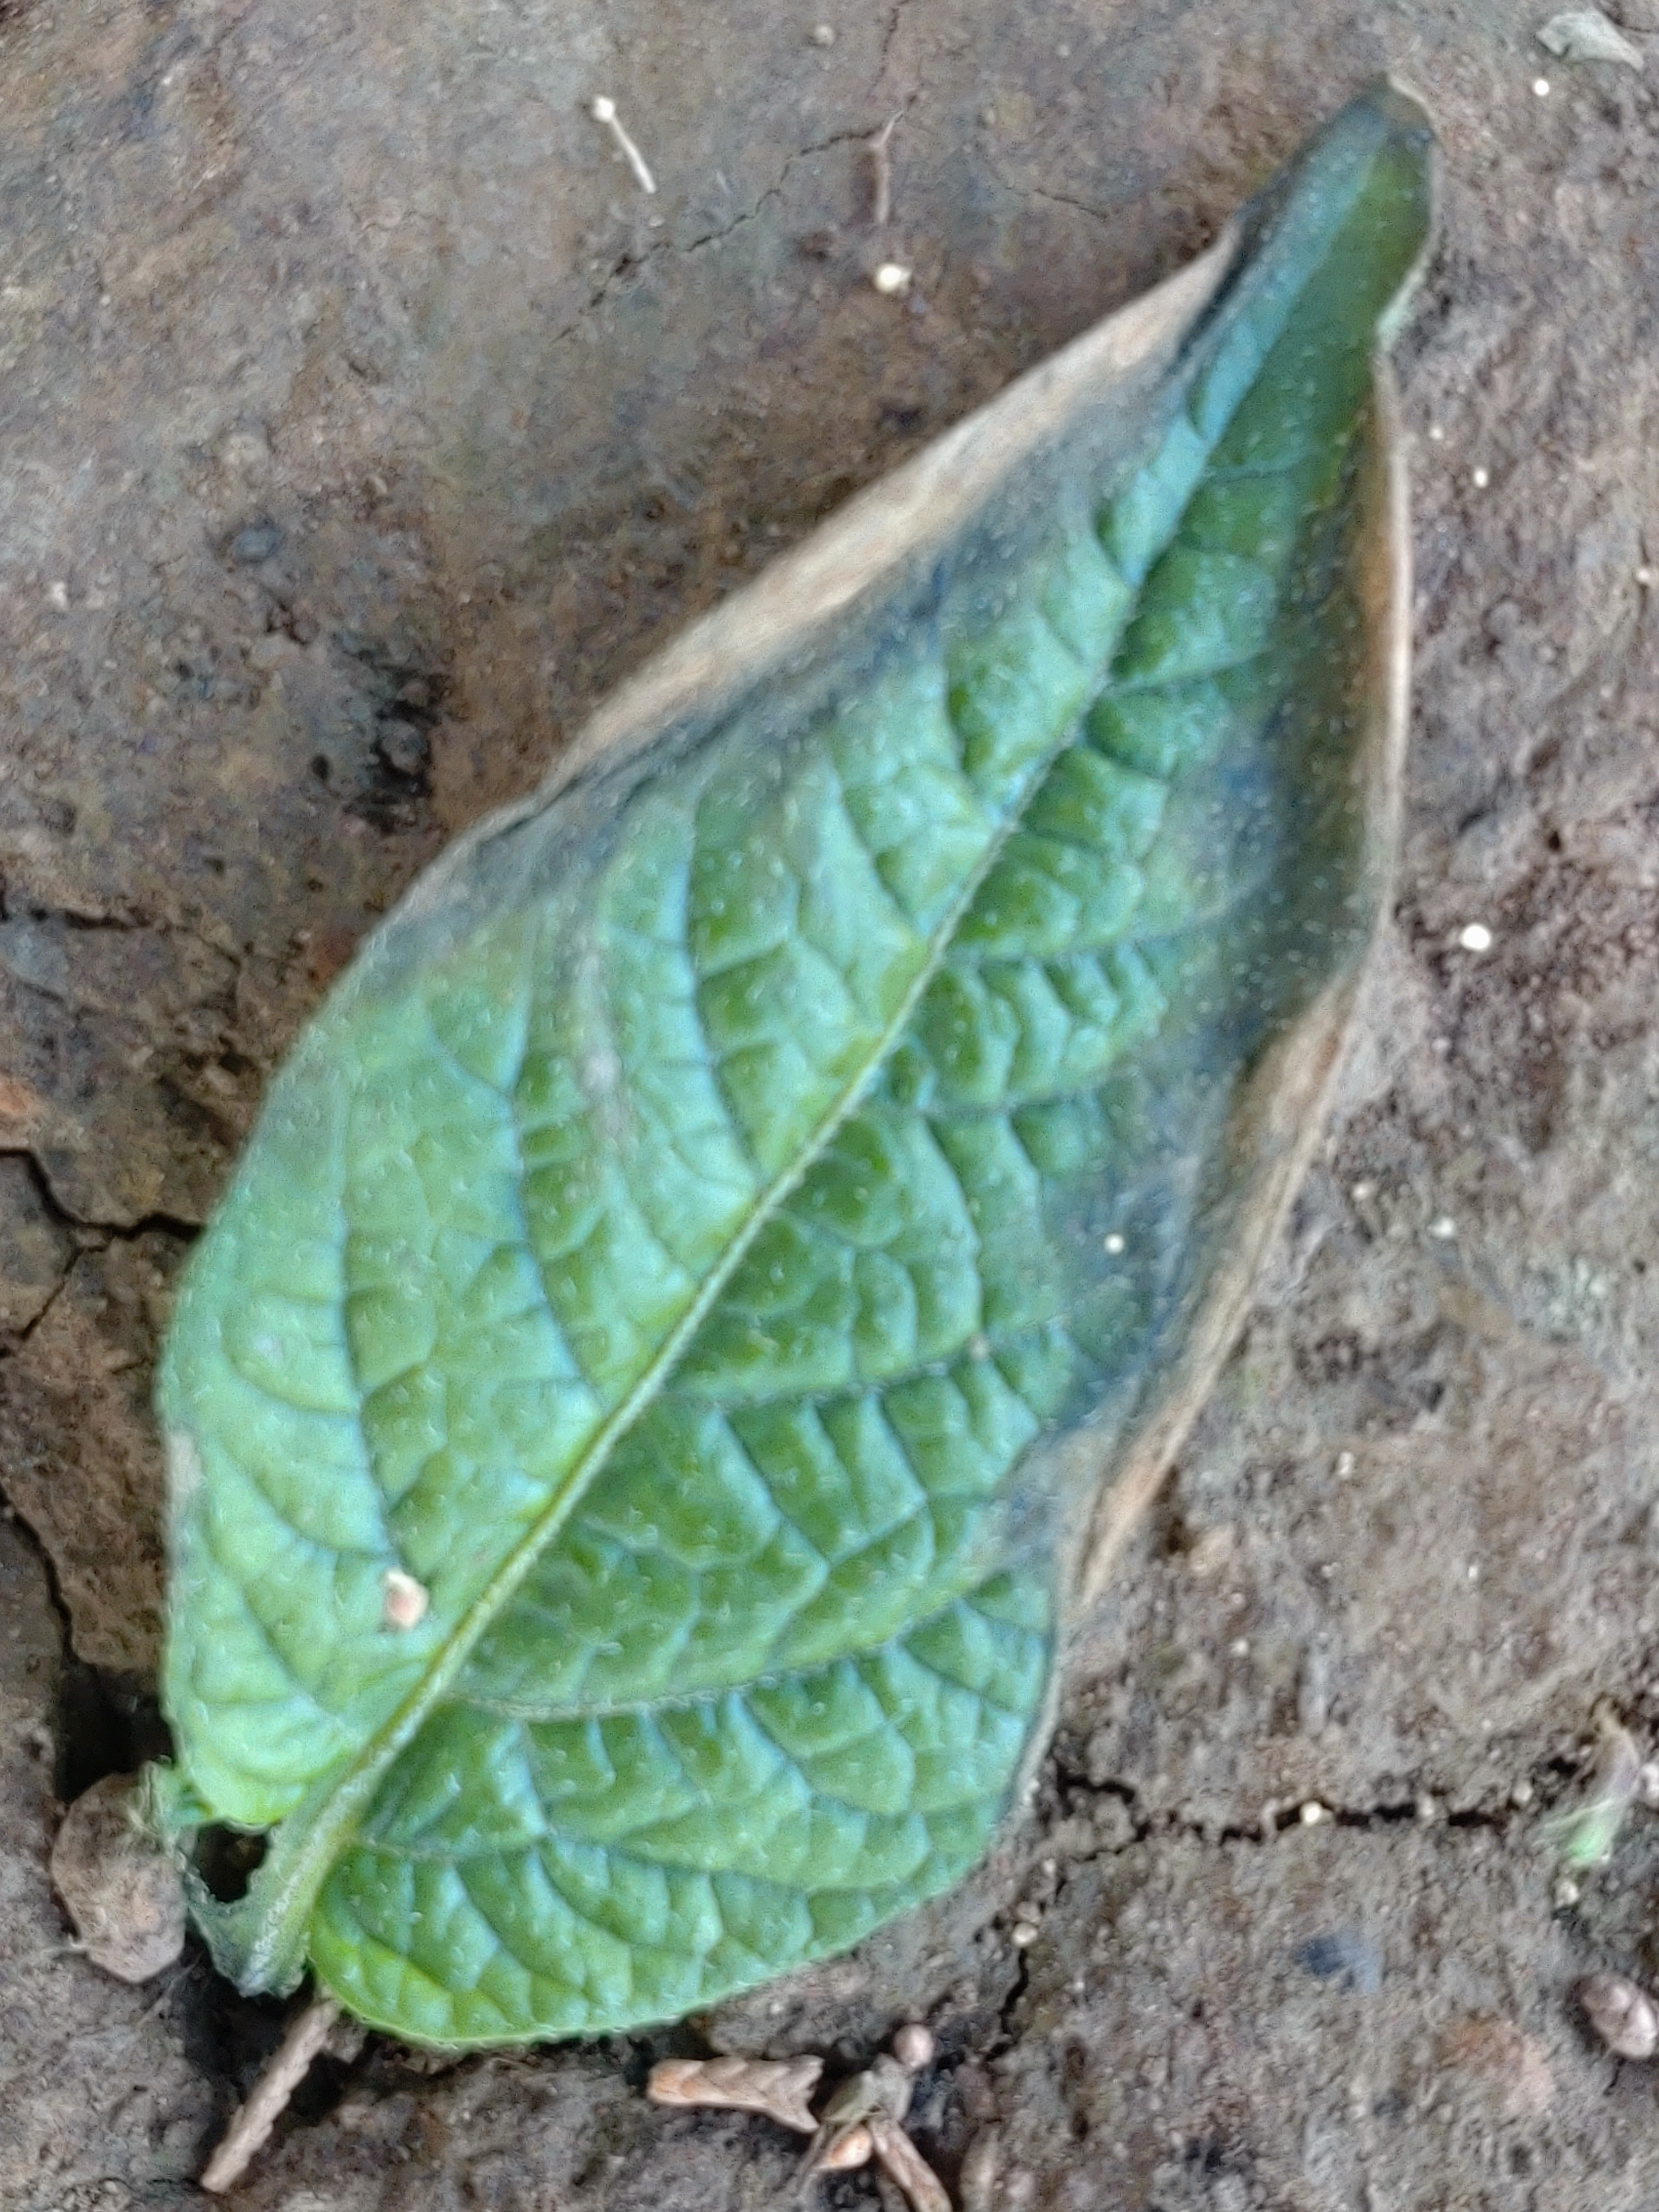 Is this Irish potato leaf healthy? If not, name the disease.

early blight
